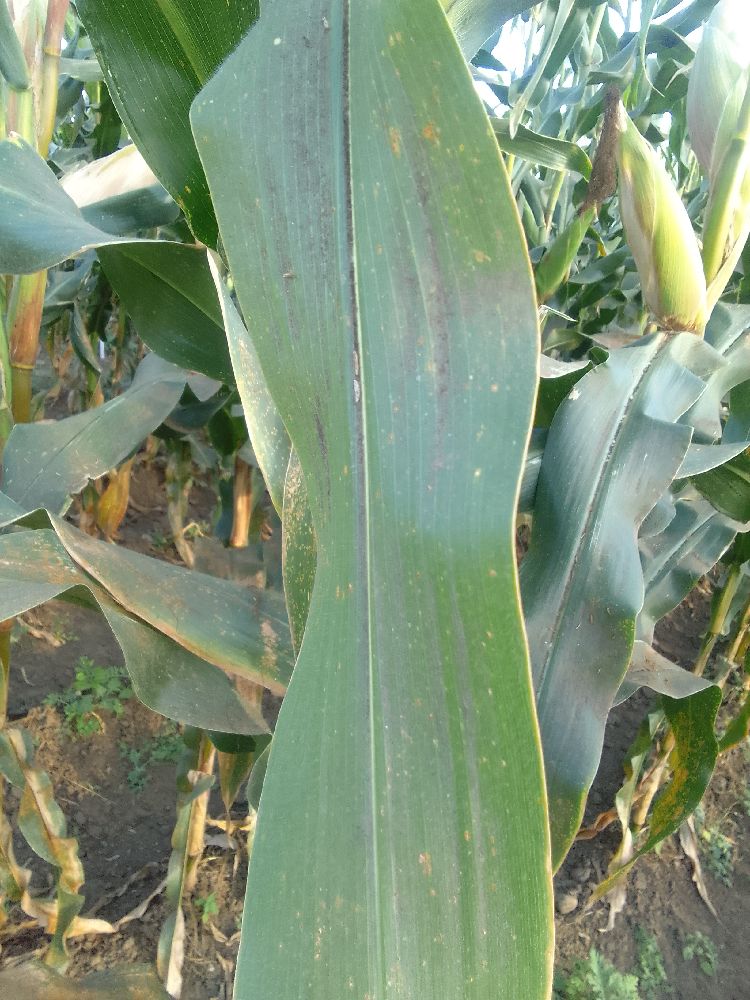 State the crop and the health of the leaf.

maize, healthy
